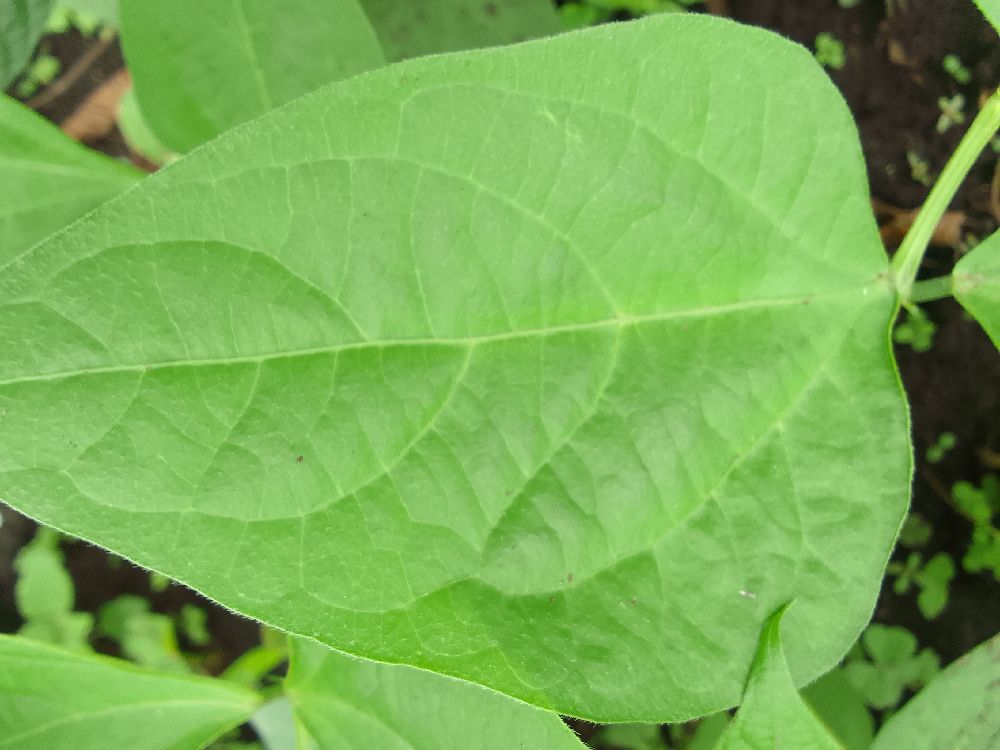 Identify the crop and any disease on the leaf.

common bean, healthy
